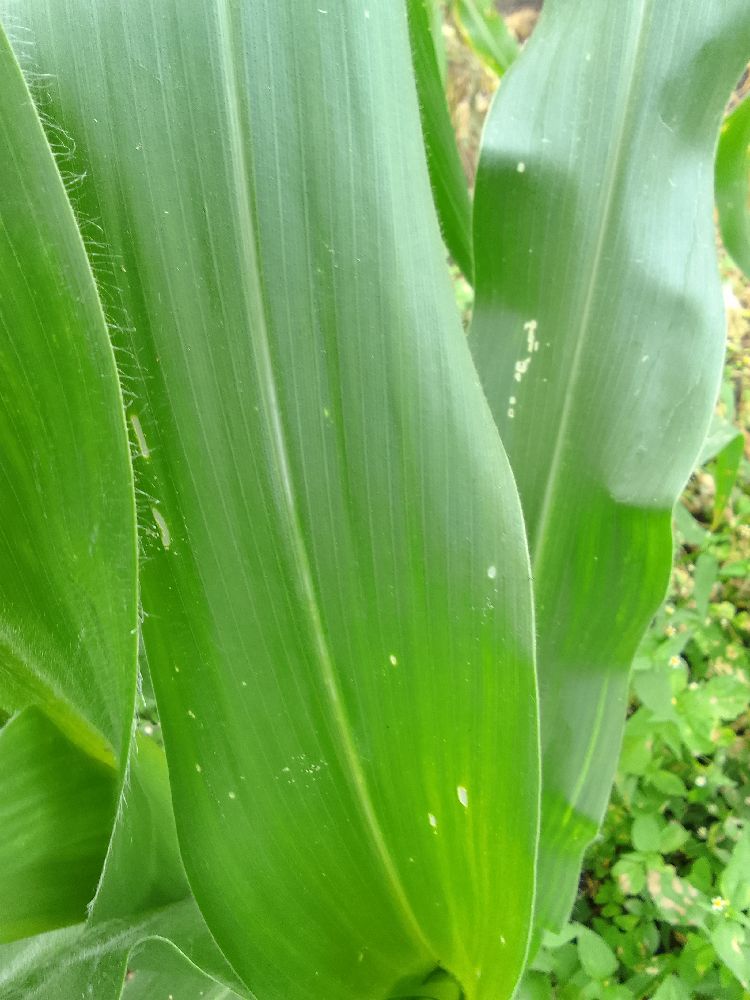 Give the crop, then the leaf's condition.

maize, healthy
